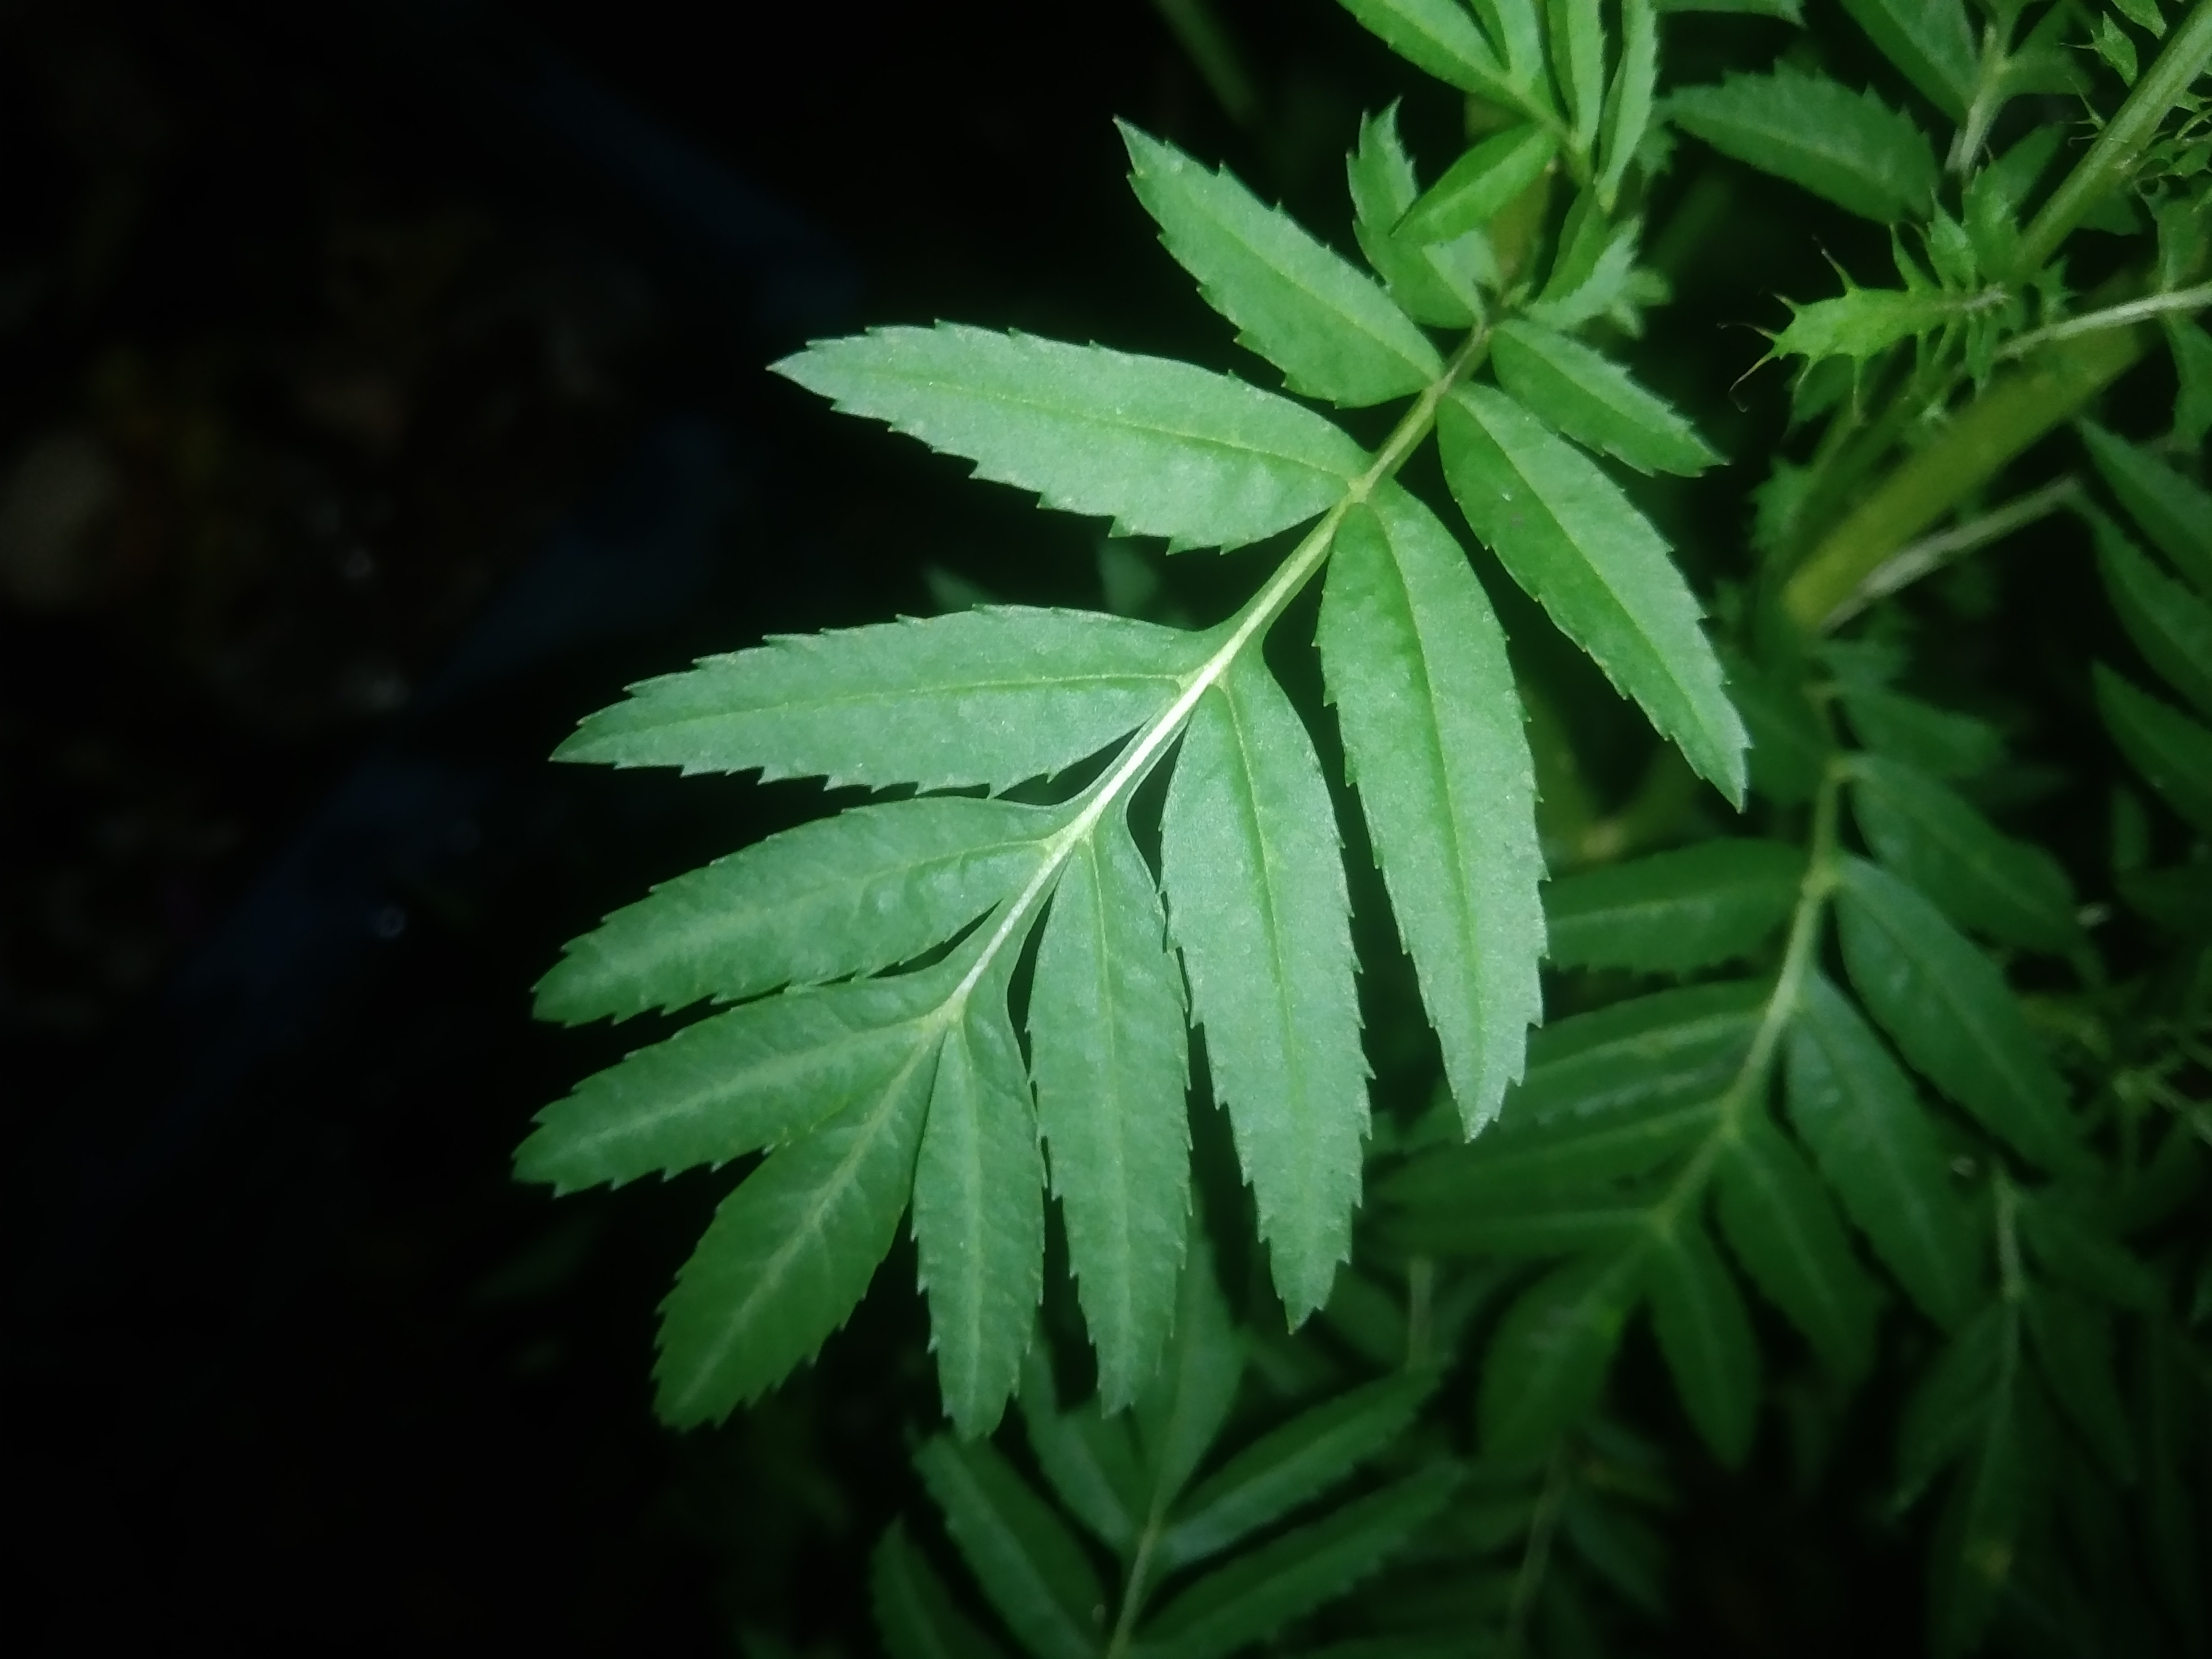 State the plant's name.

marigold
